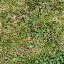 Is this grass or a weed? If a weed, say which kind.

unstructured weed
